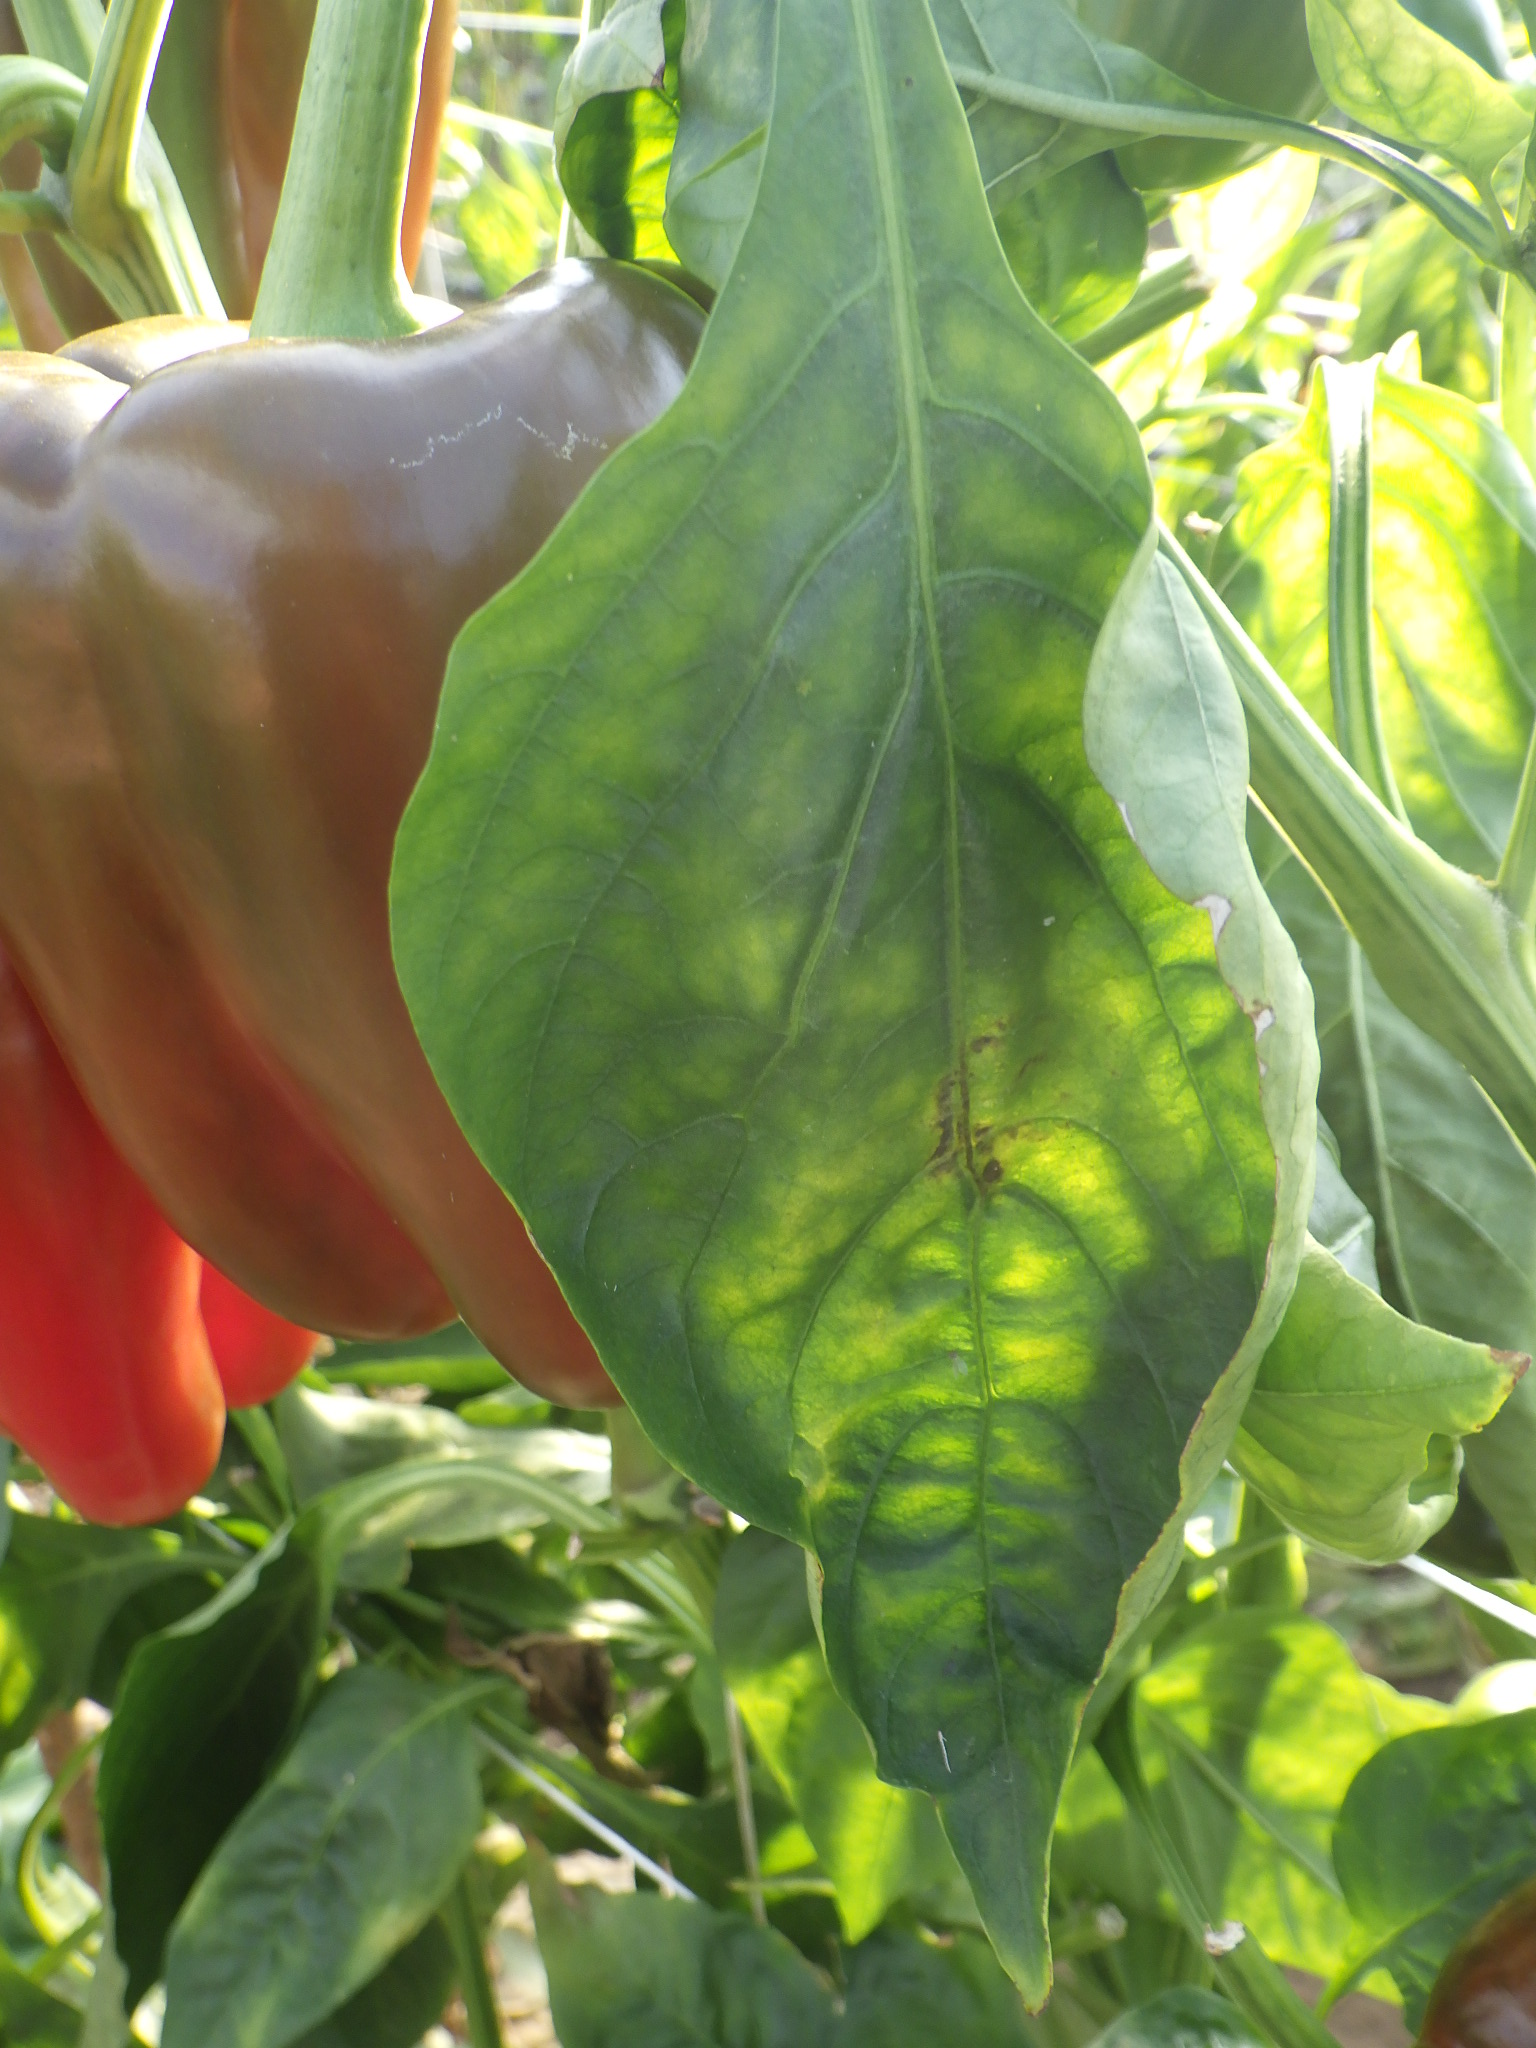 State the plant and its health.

bell pepper, healthy
